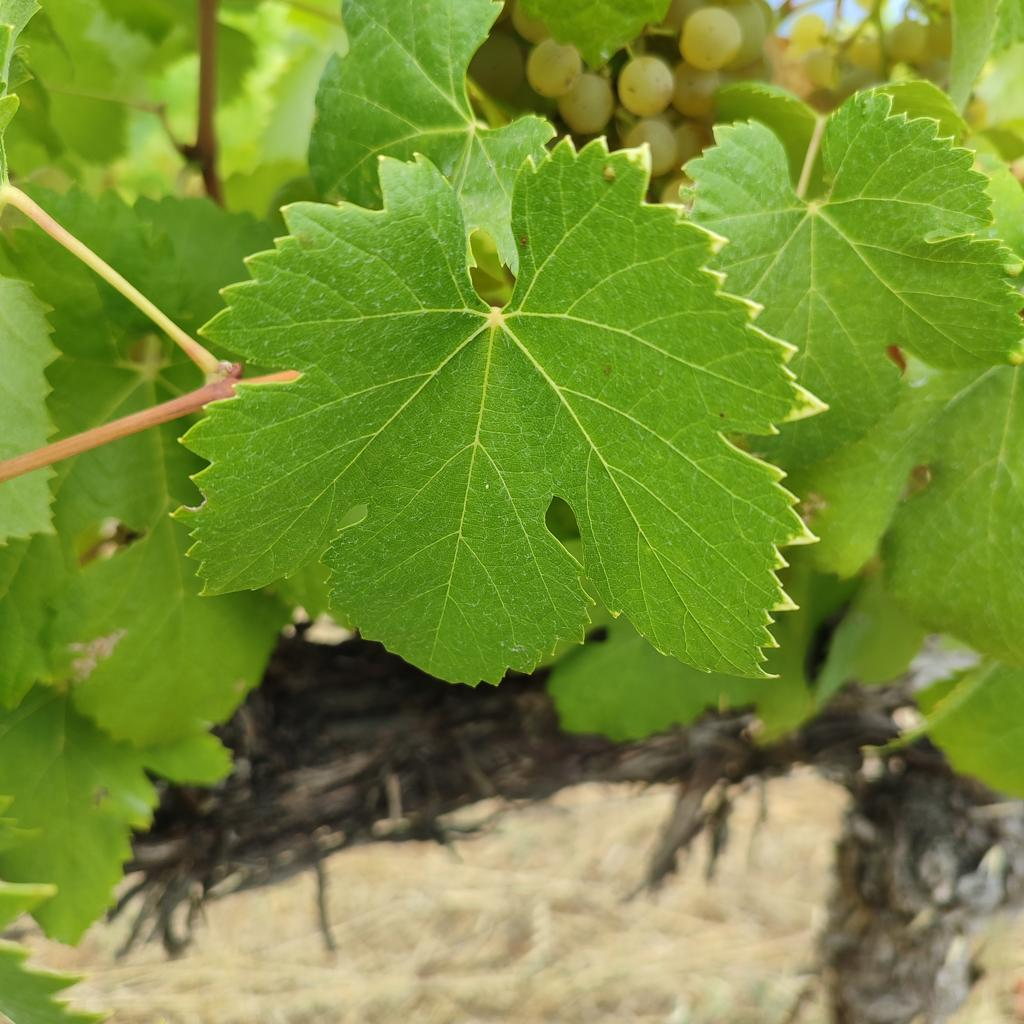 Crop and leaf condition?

grapevine, healthy
